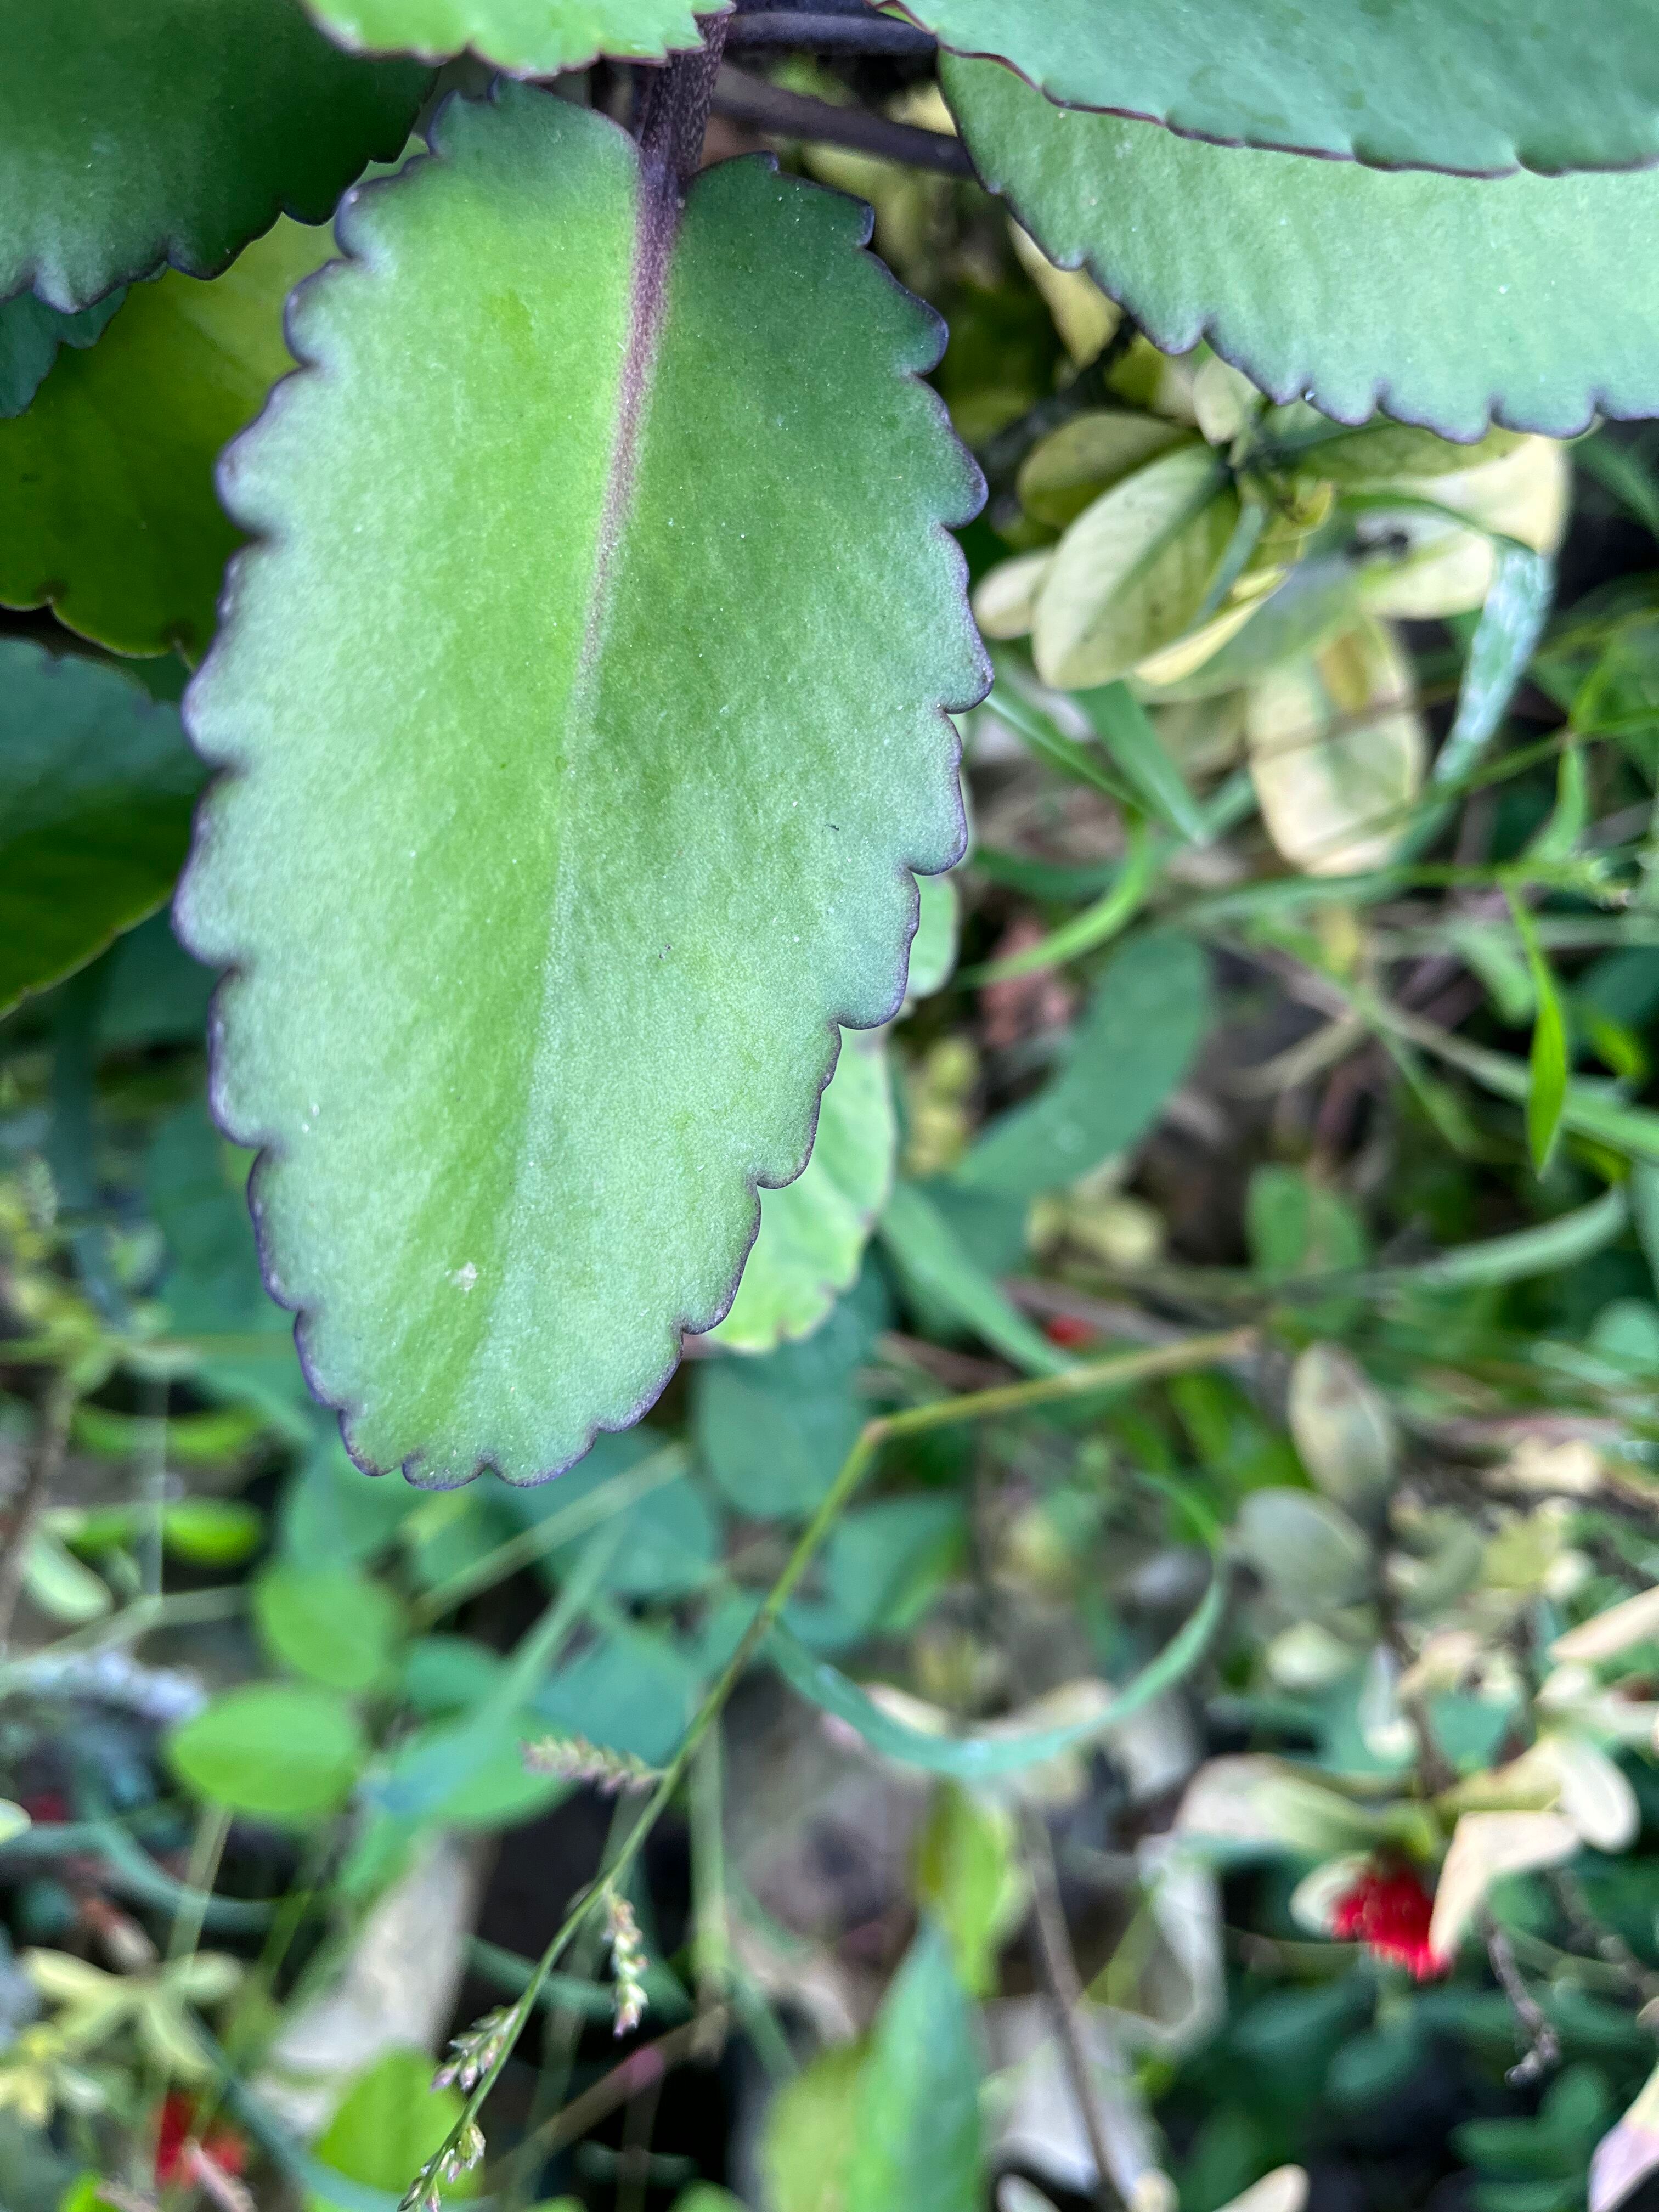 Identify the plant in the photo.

pathorkuci
